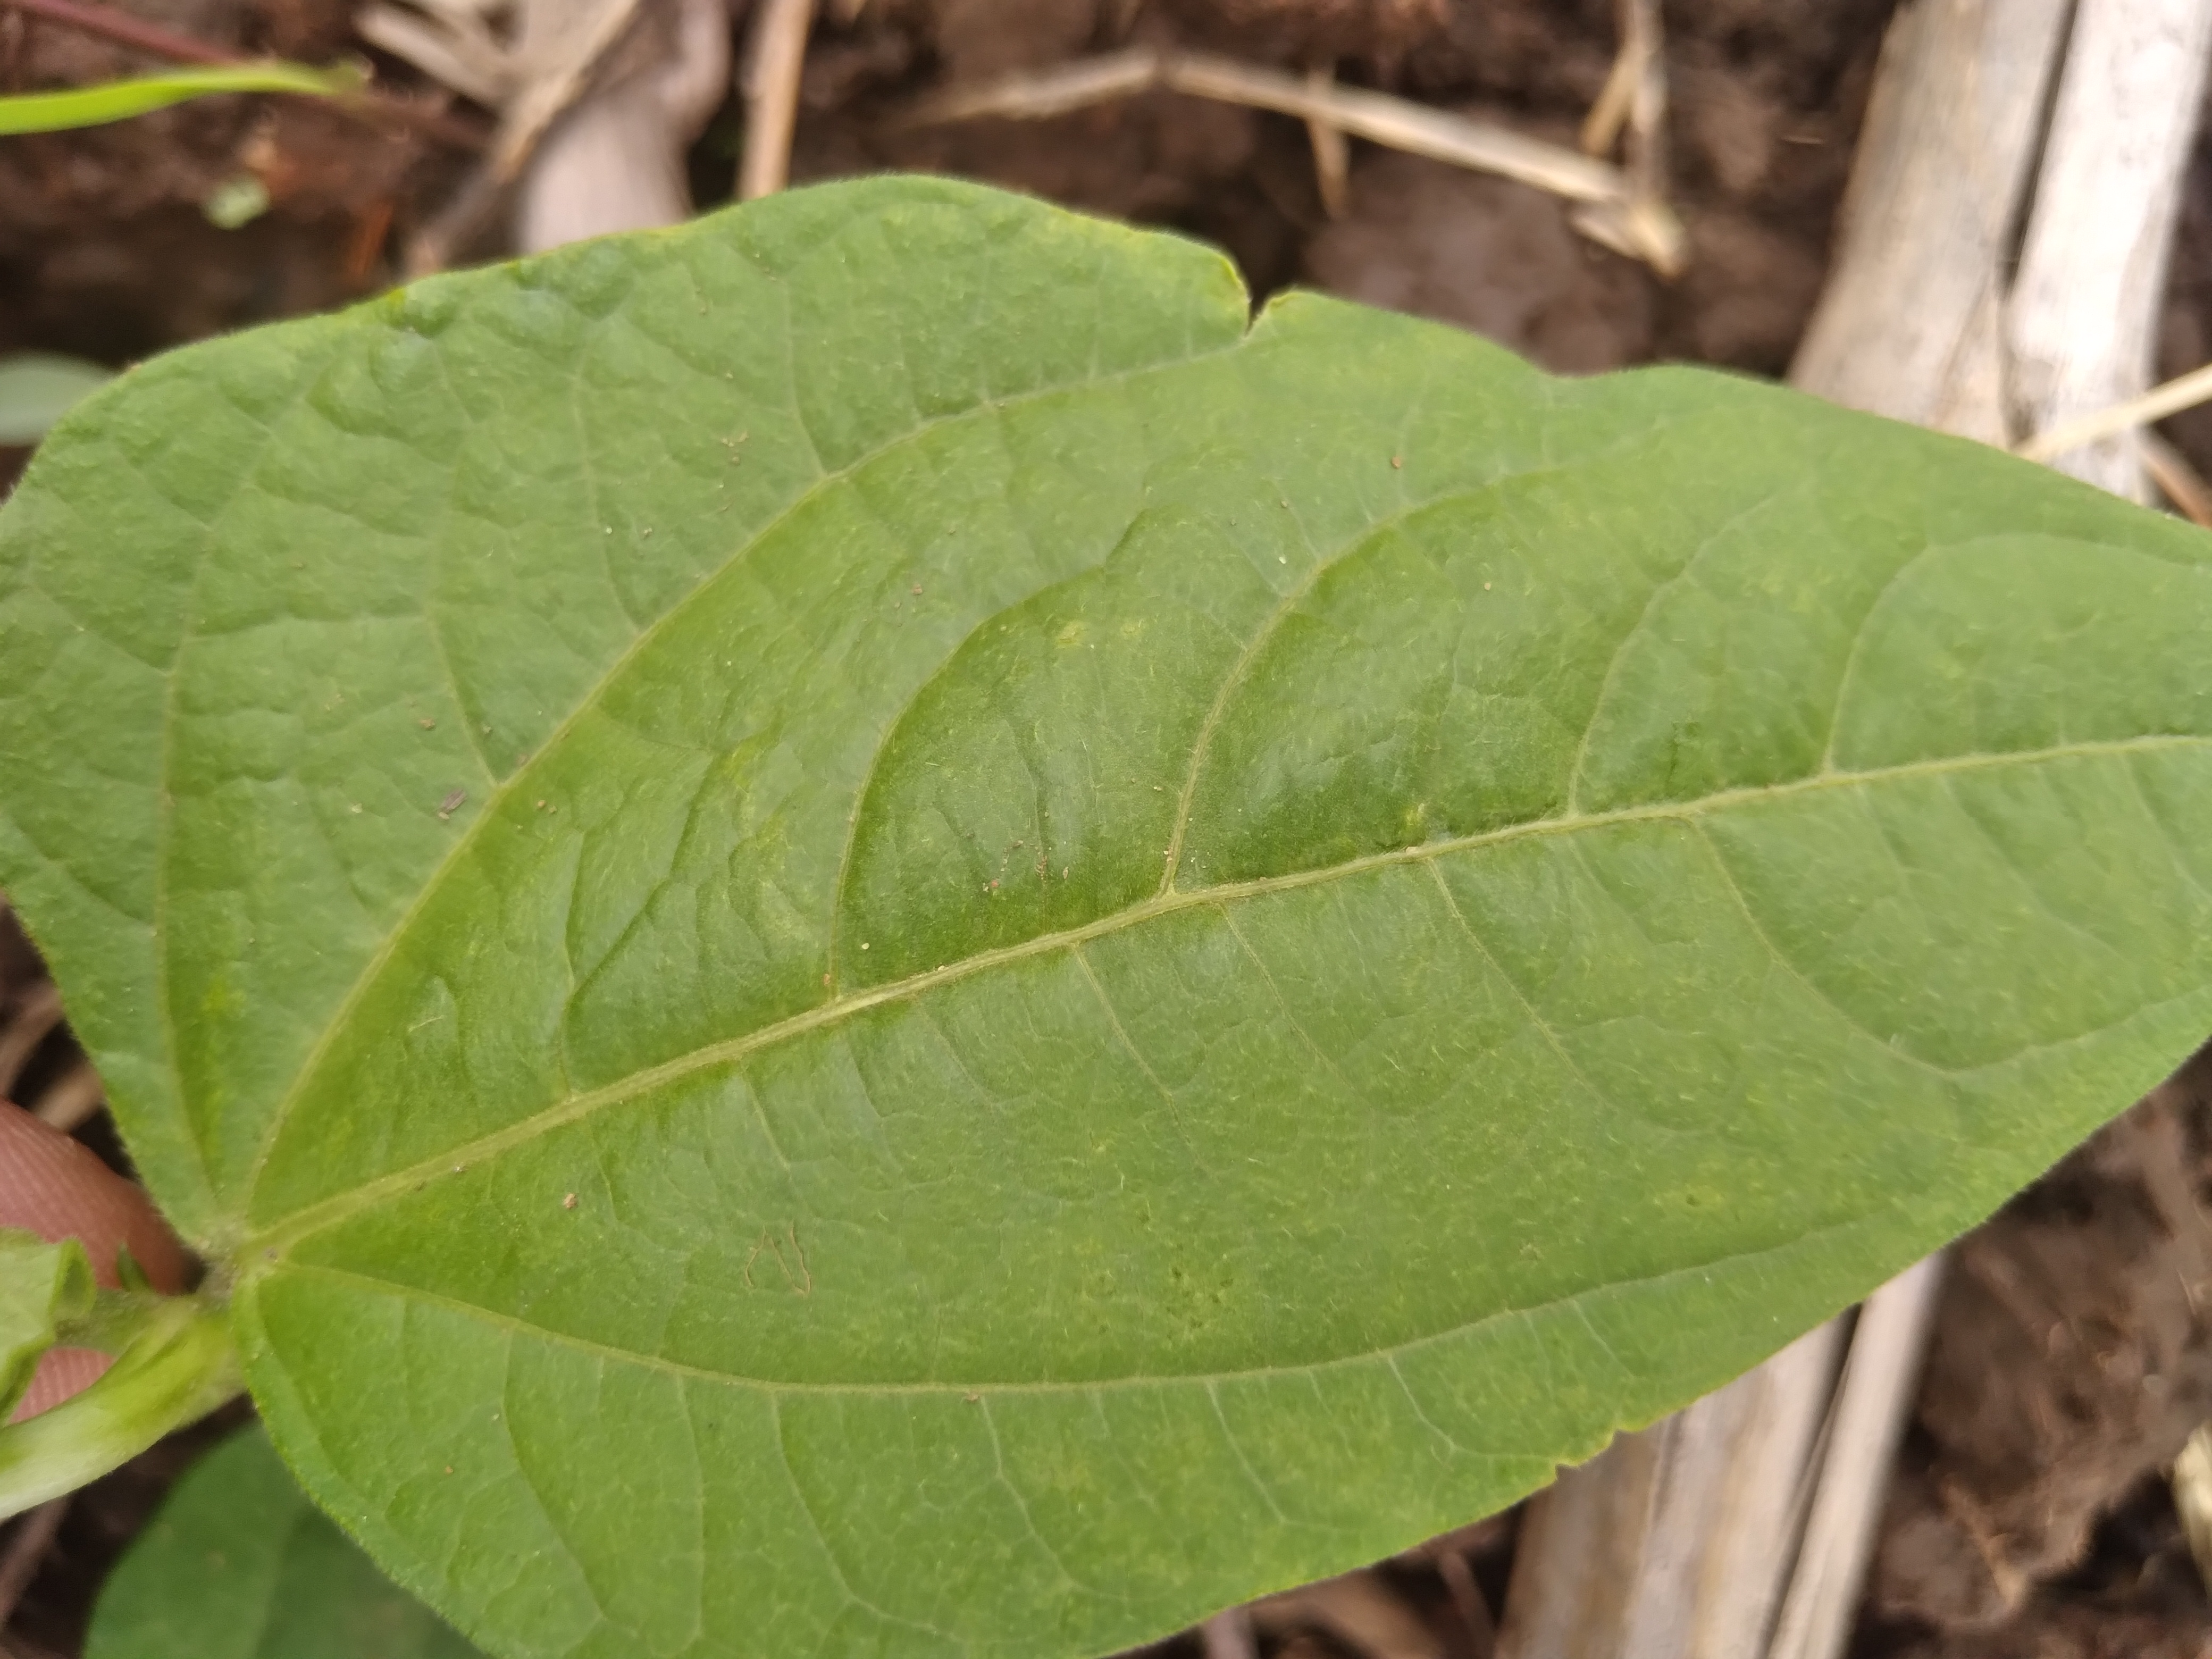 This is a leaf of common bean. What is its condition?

healthy
